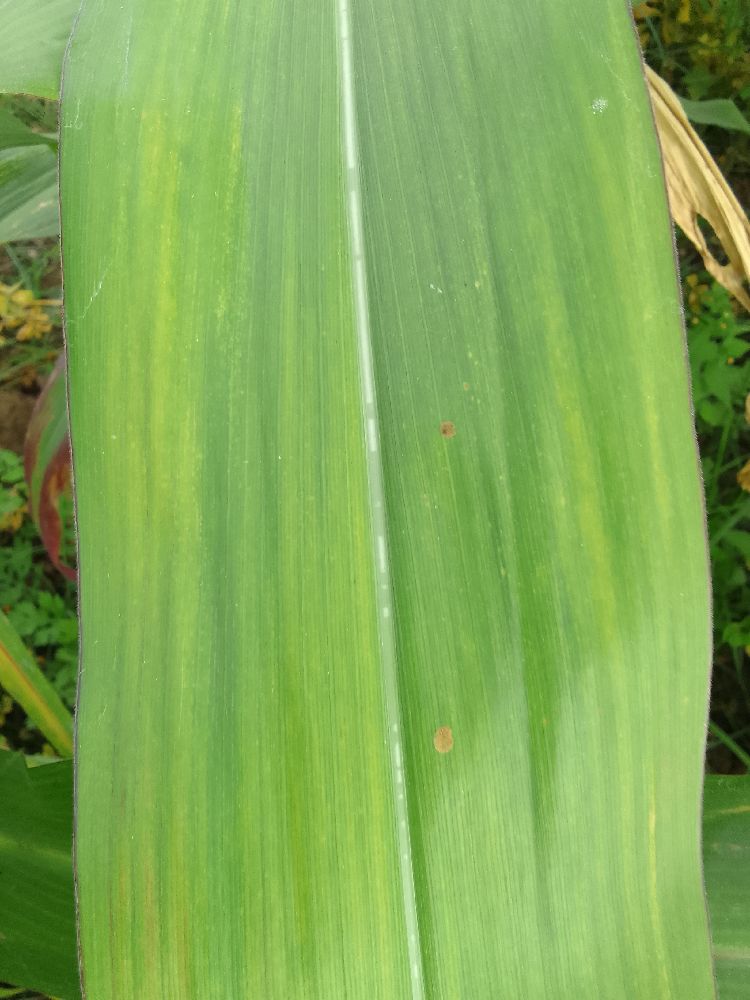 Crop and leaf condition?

maize, maize lethal necrosis
